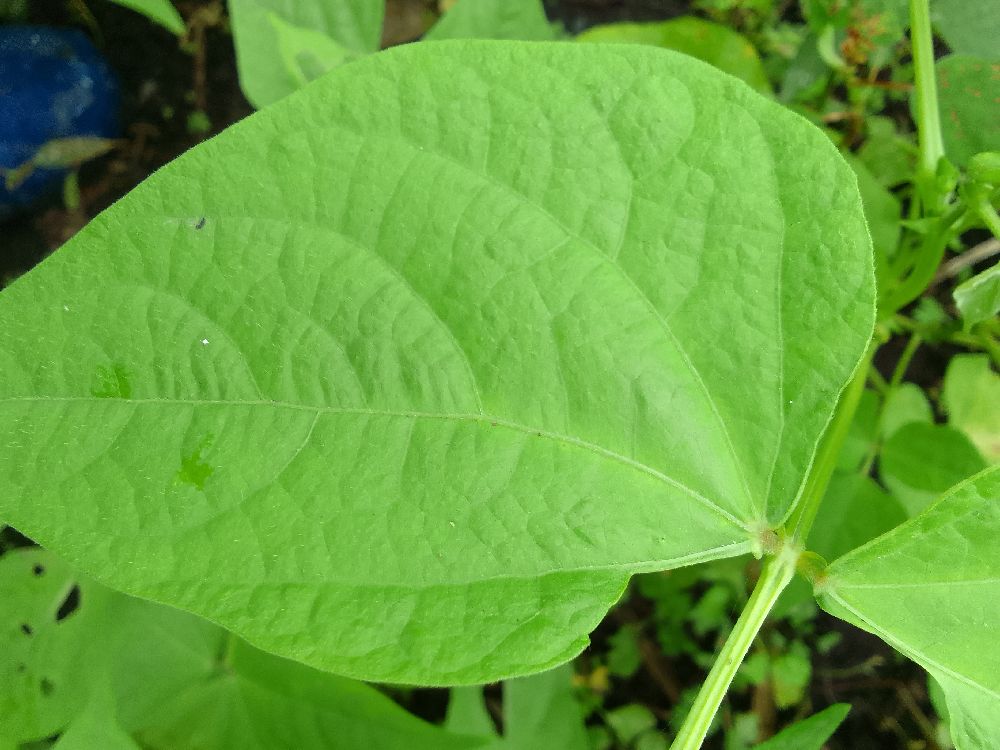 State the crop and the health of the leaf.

maize, healthy
